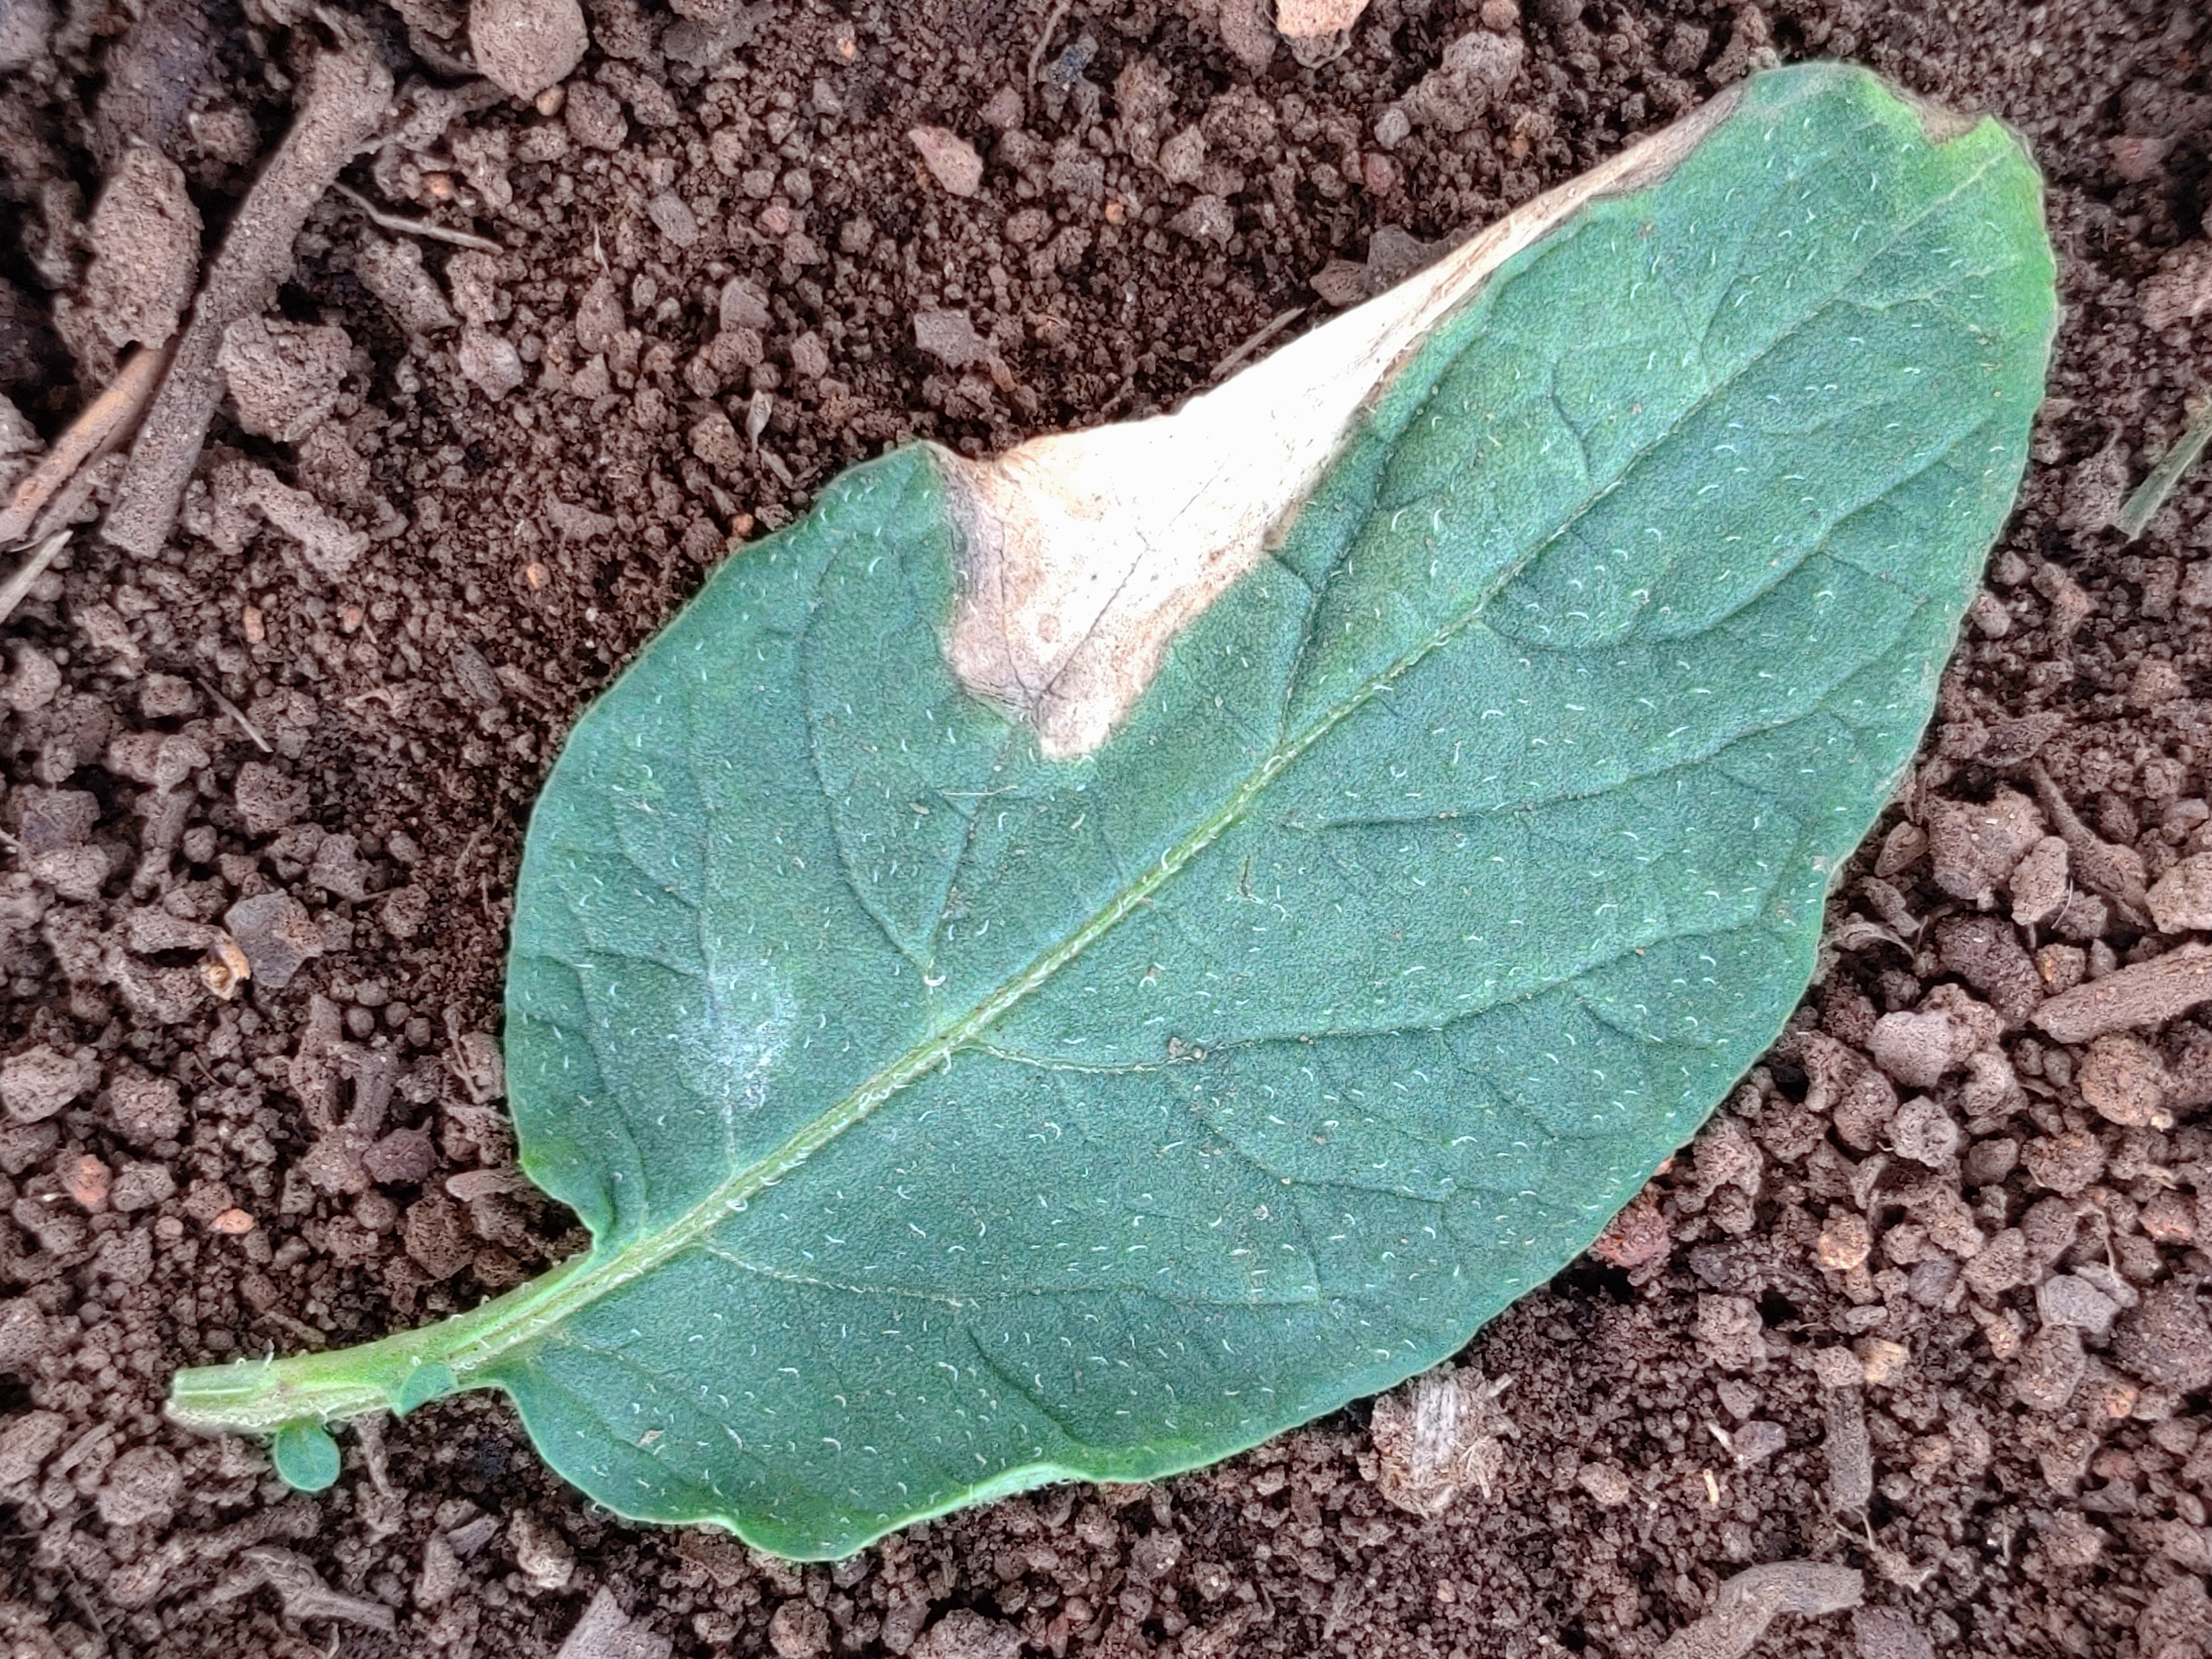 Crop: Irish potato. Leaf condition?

early blight
